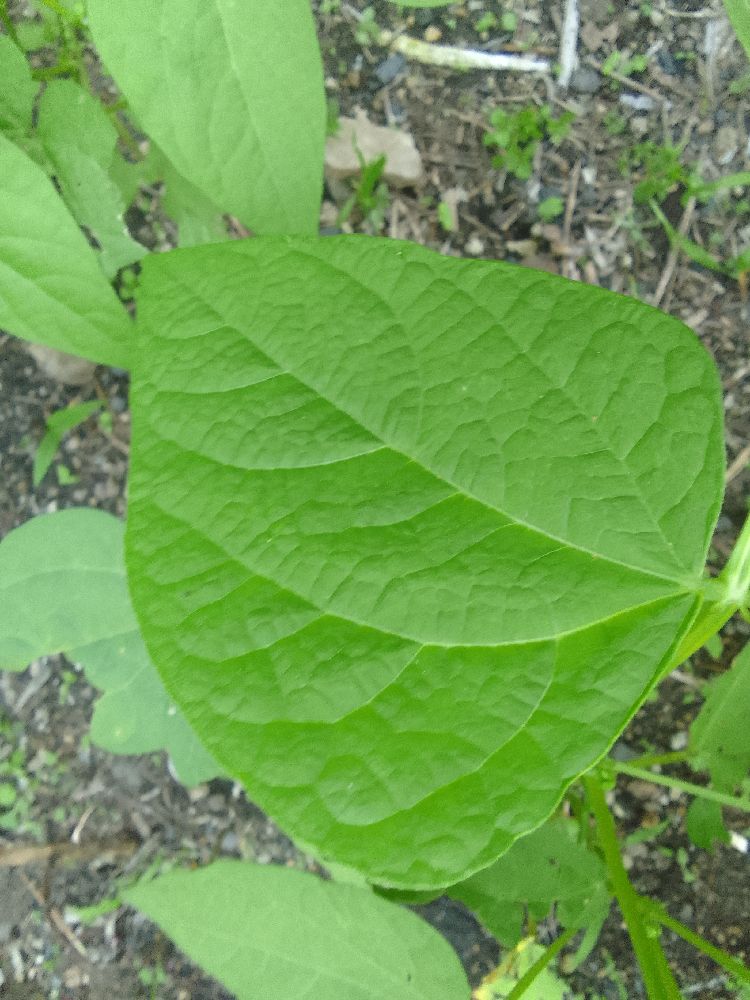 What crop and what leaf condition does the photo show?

common bean, healthy
